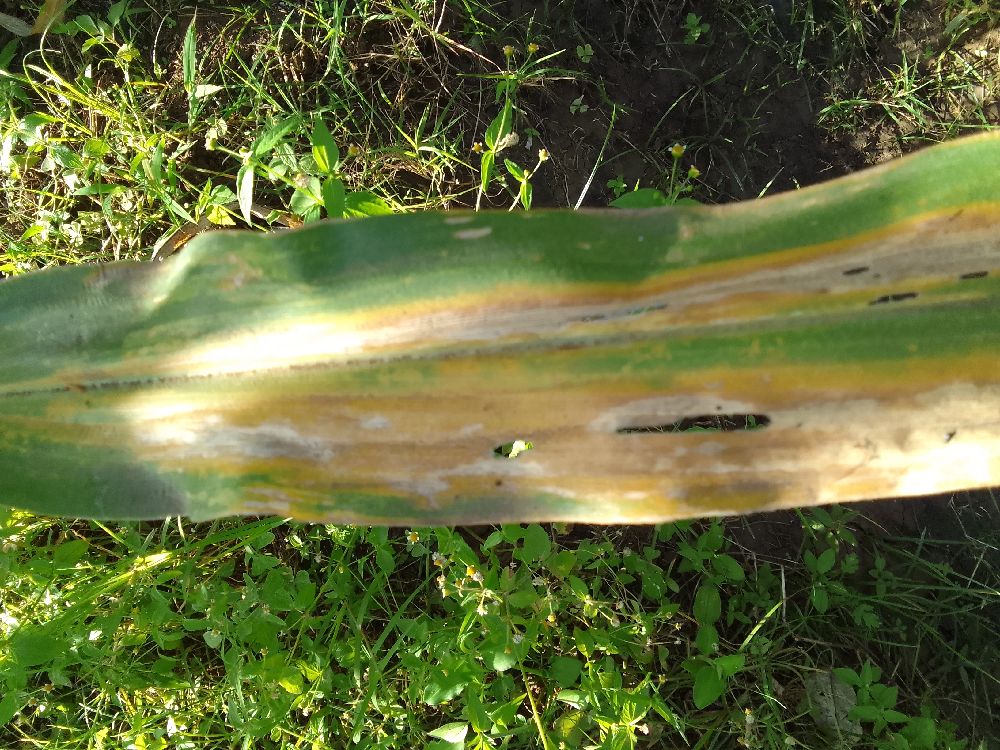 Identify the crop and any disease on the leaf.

maize, maize lethal necrosis
